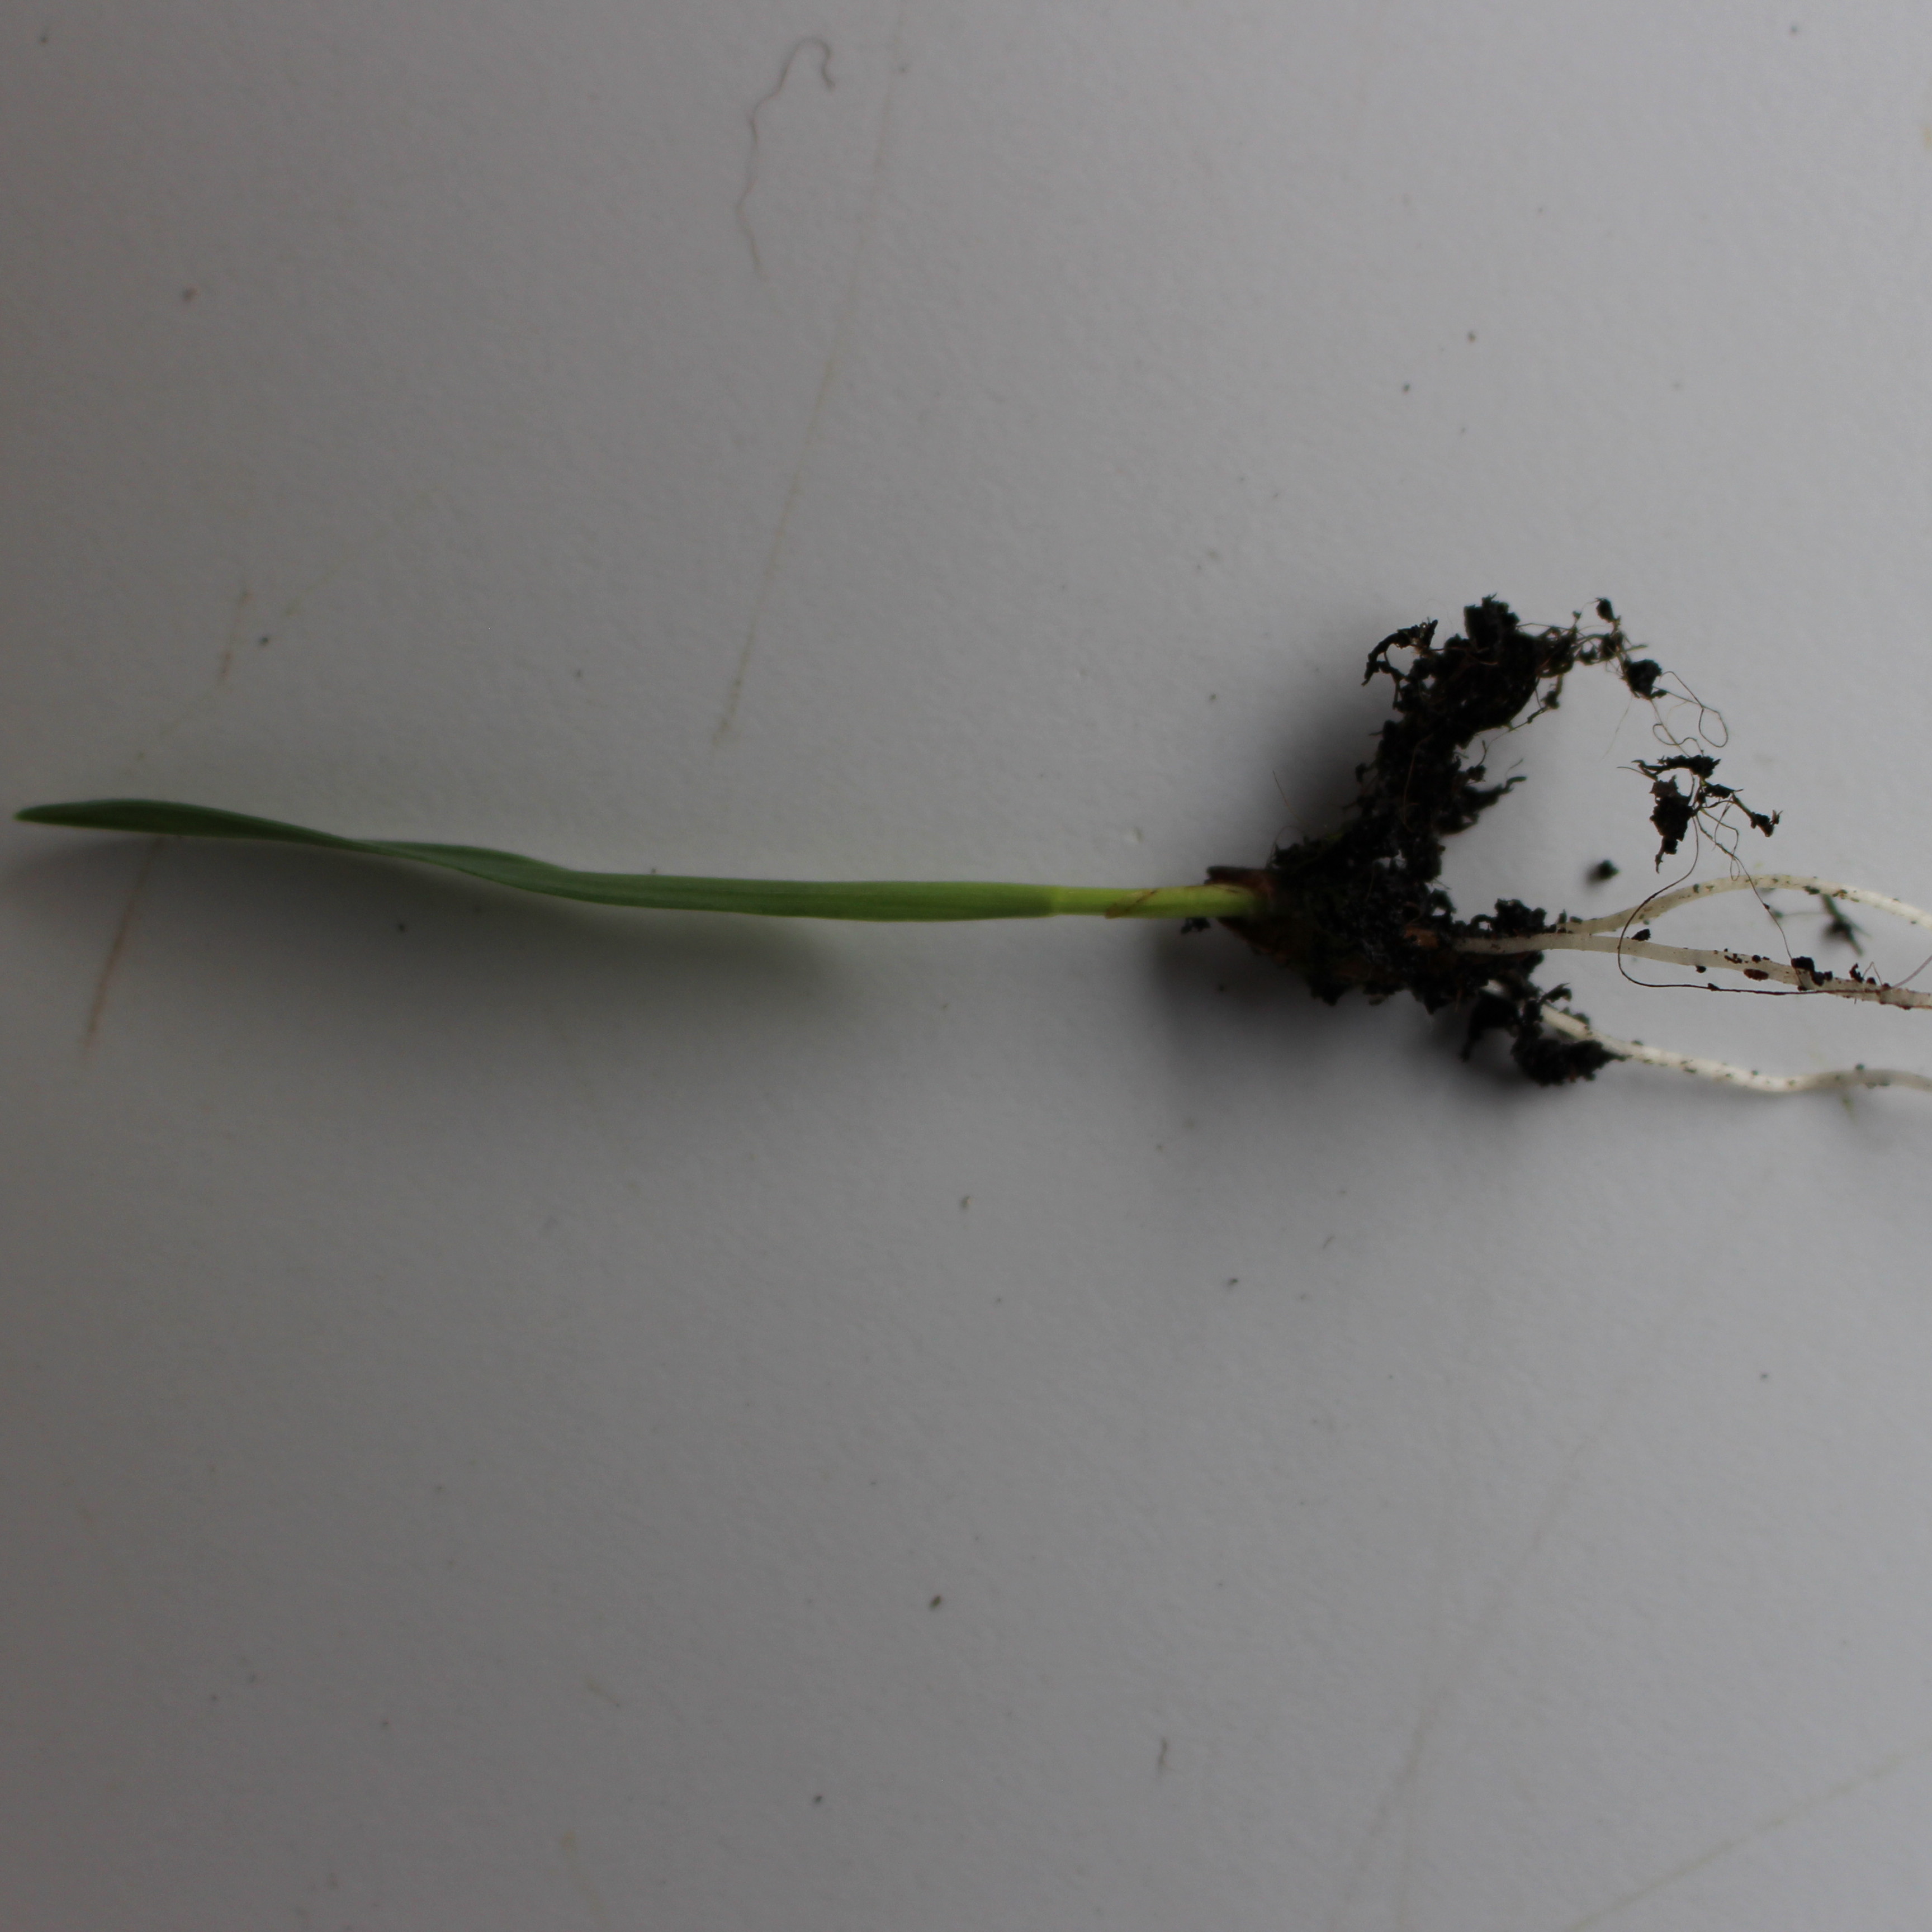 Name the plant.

Avena sterilis
